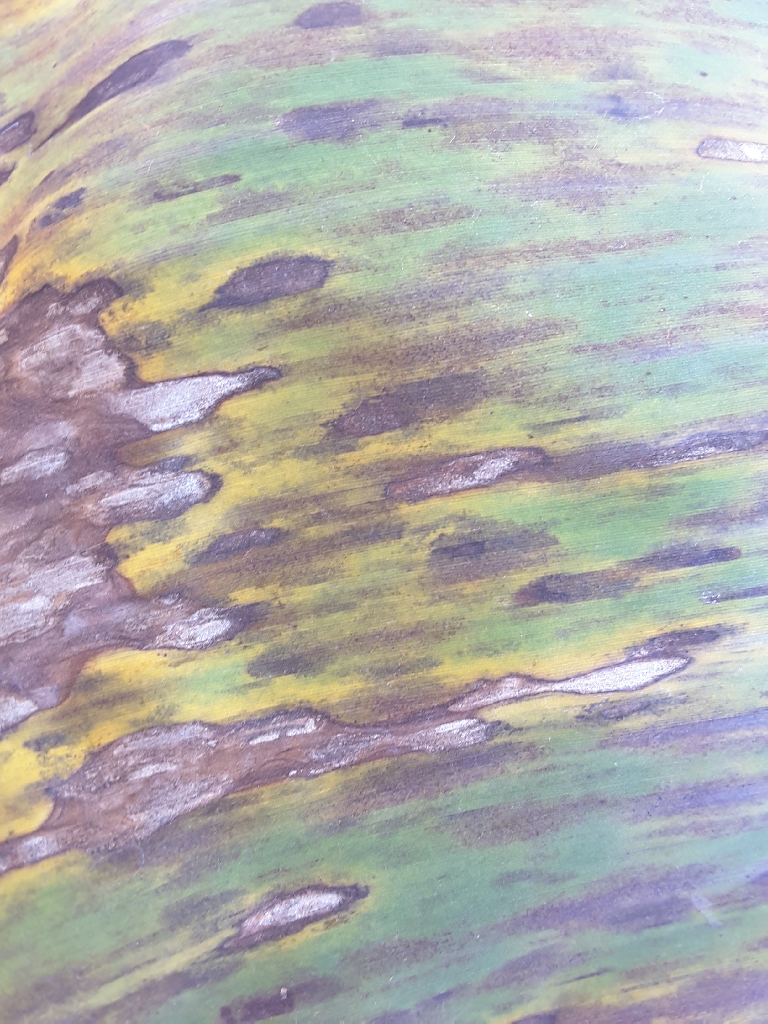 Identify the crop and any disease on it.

banana, black sigatoka
